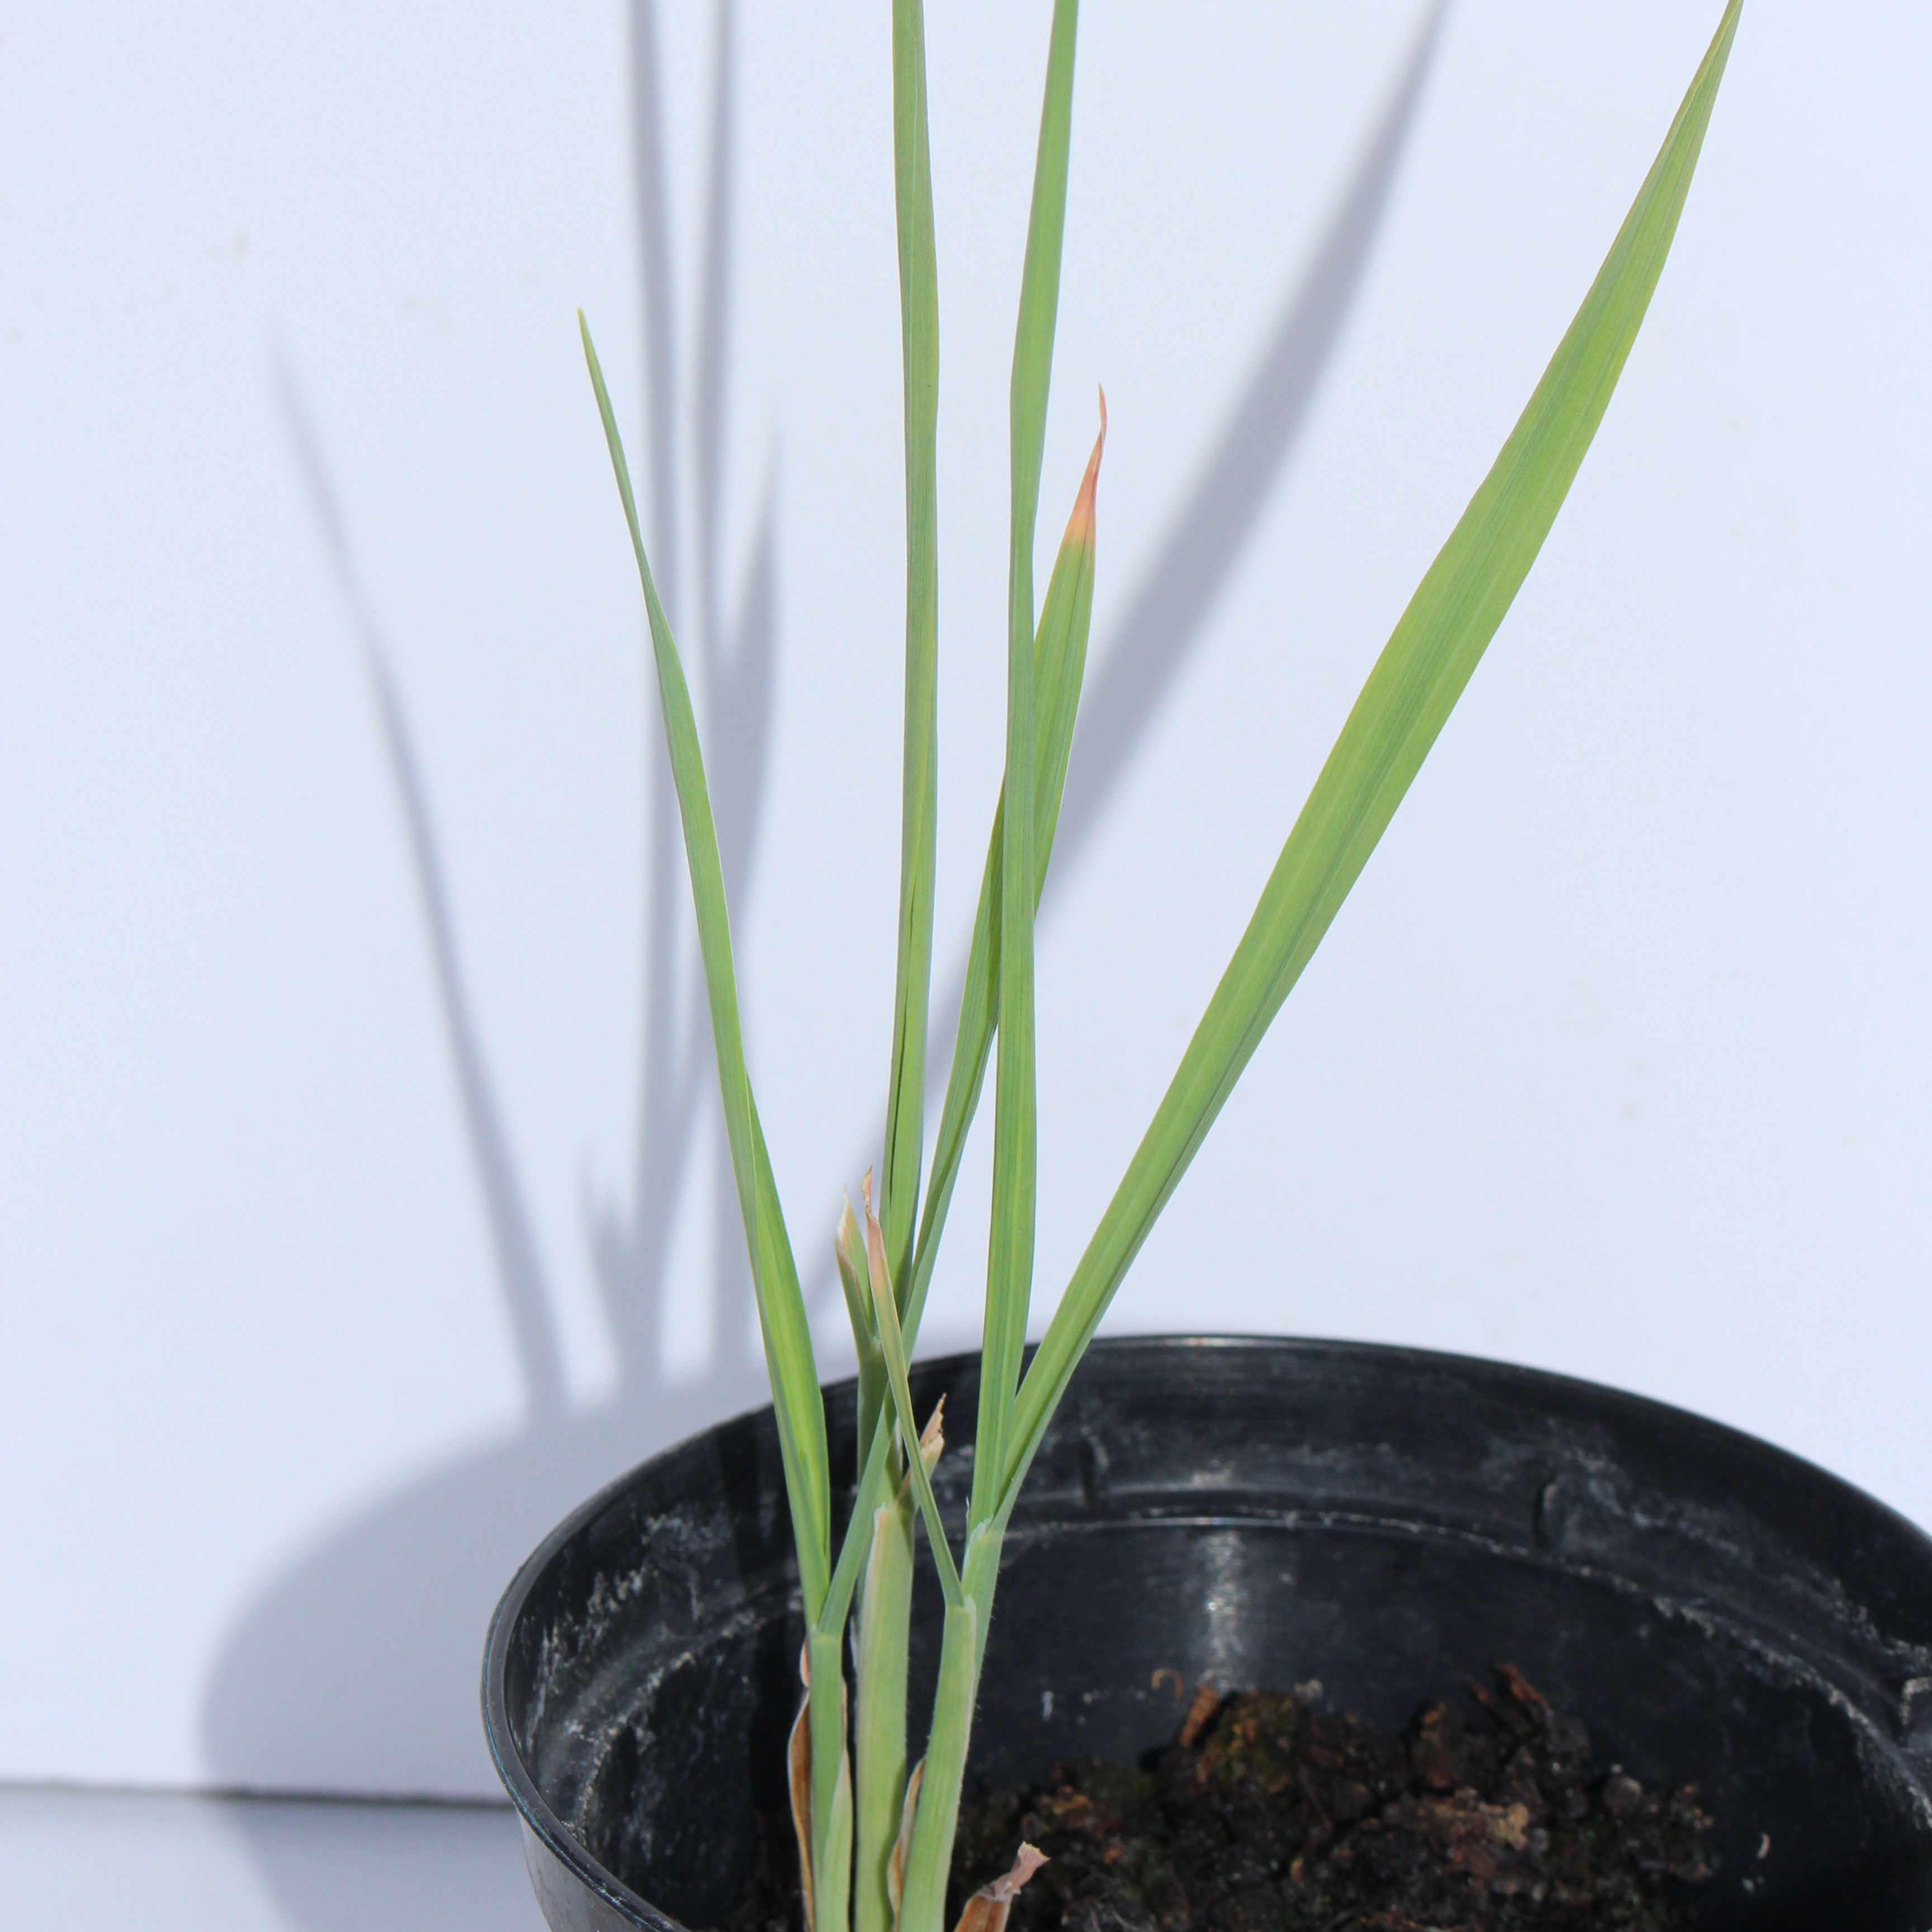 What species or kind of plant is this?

Avena sterilis
